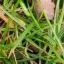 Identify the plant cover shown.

grass
